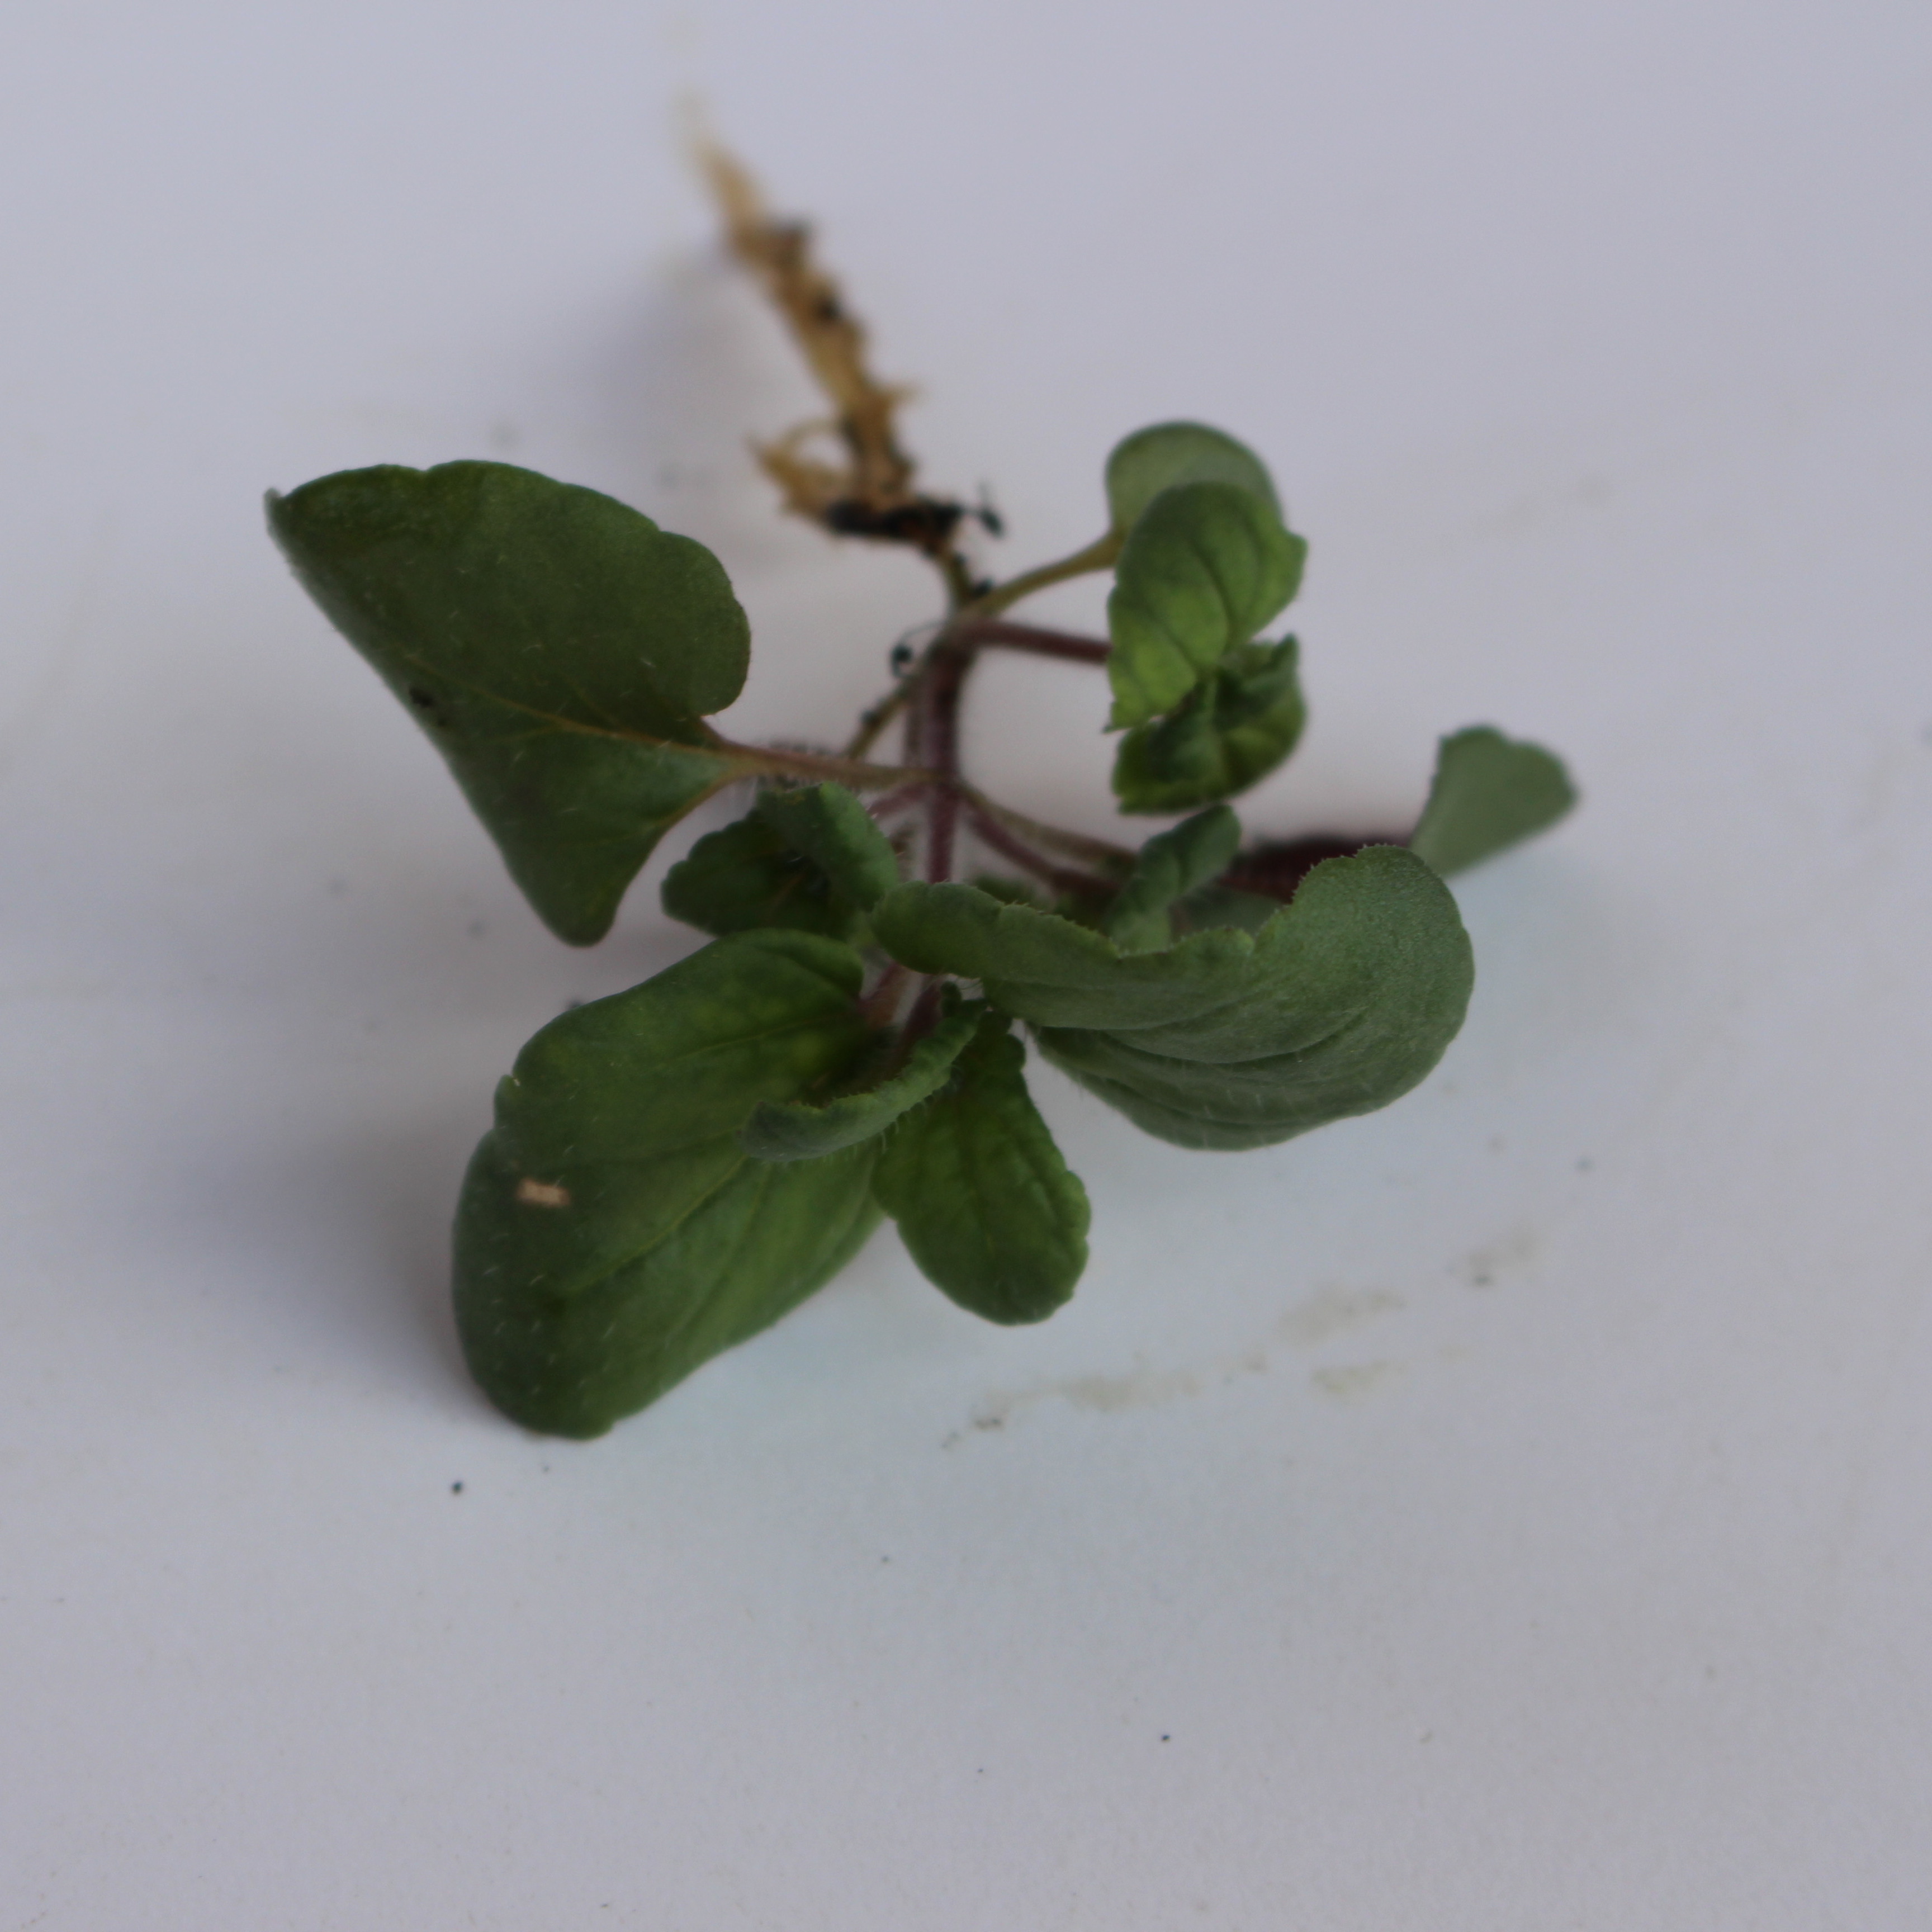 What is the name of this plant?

Veronica persica
